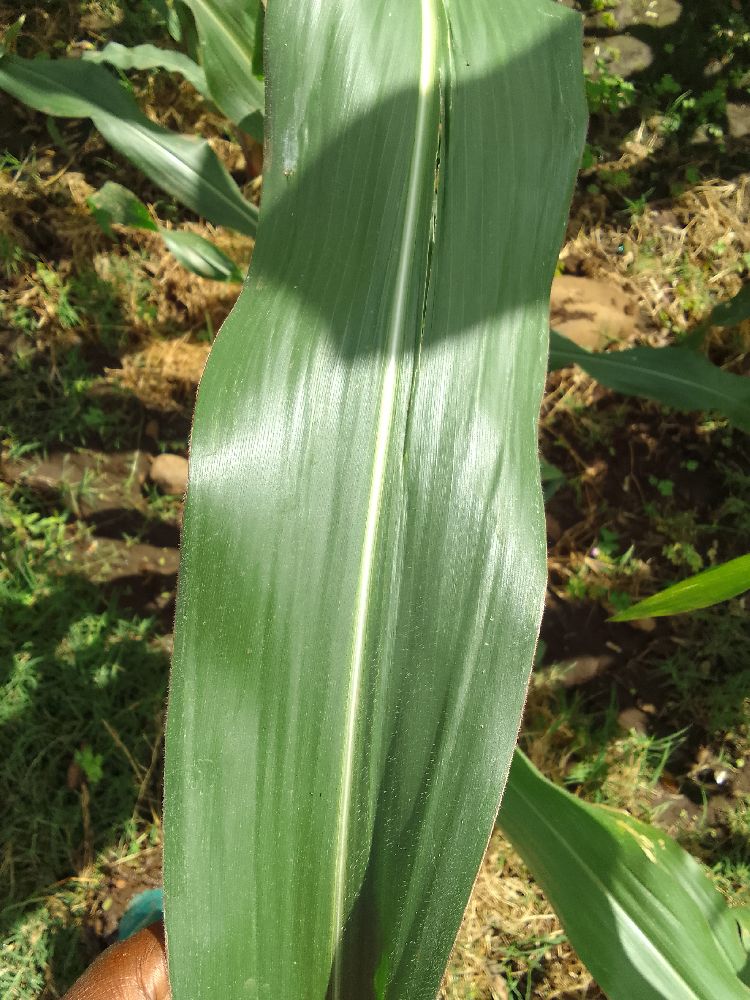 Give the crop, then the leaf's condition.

maize, healthy
